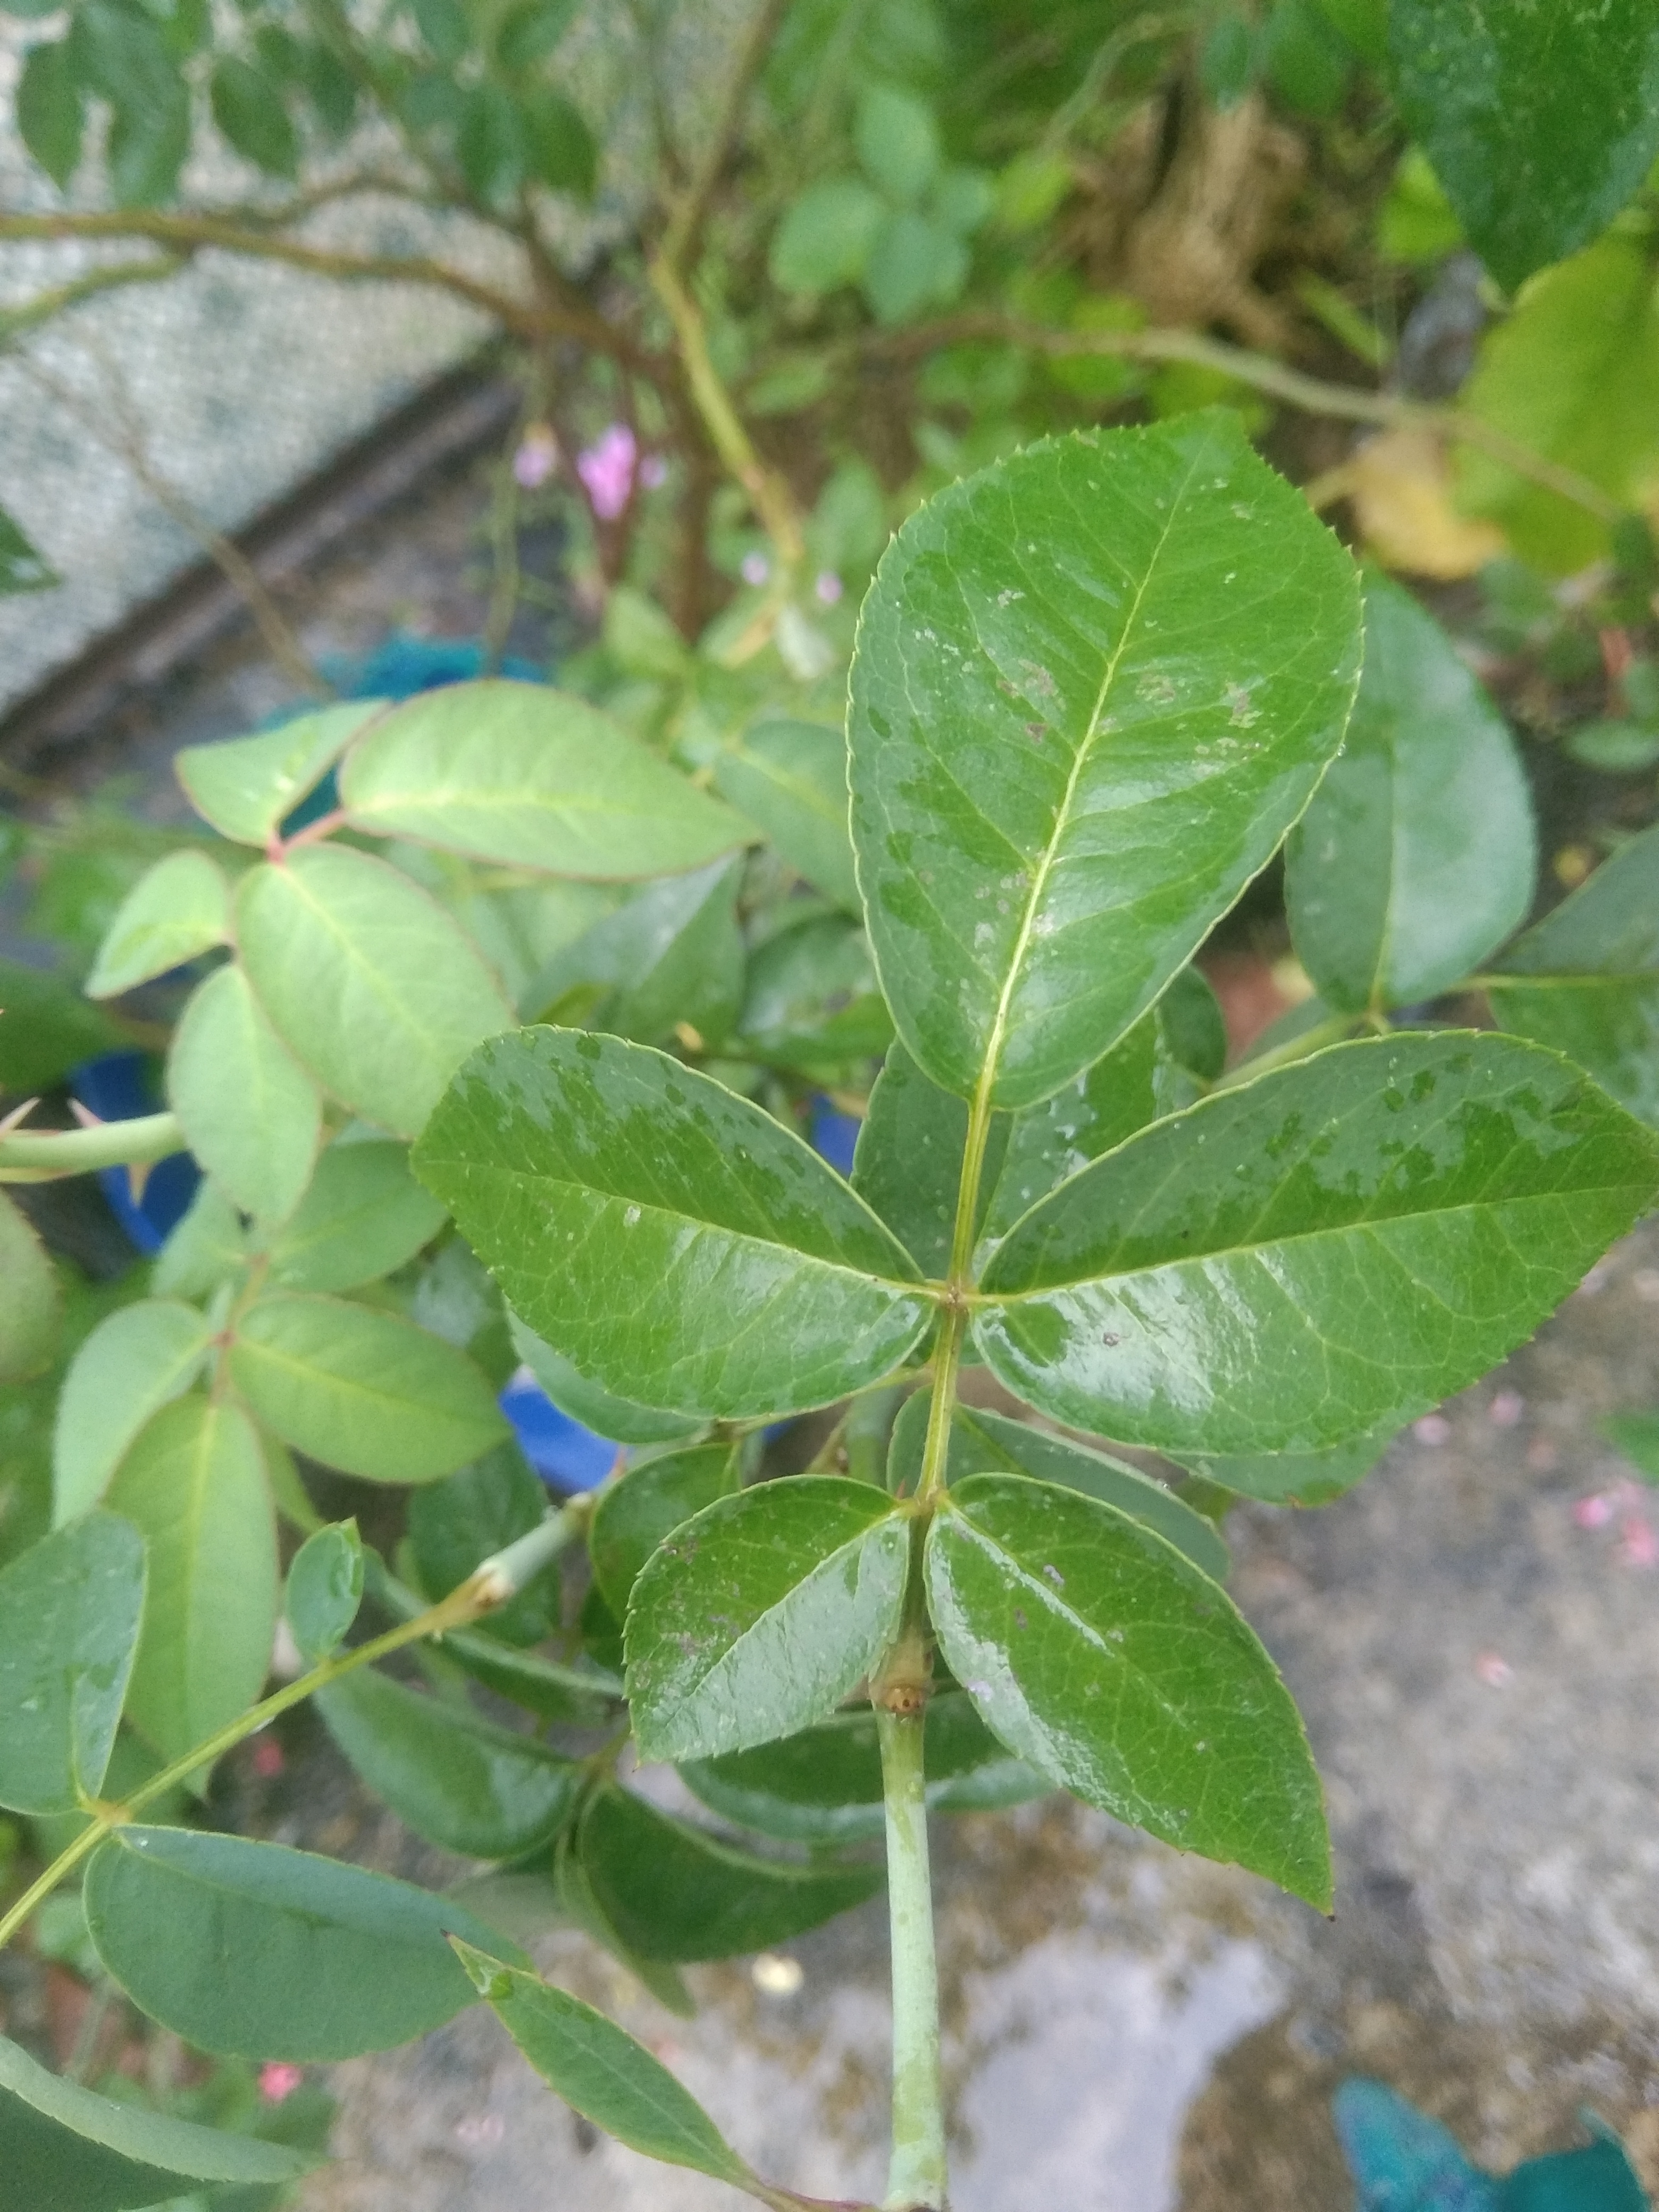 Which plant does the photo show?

rose
